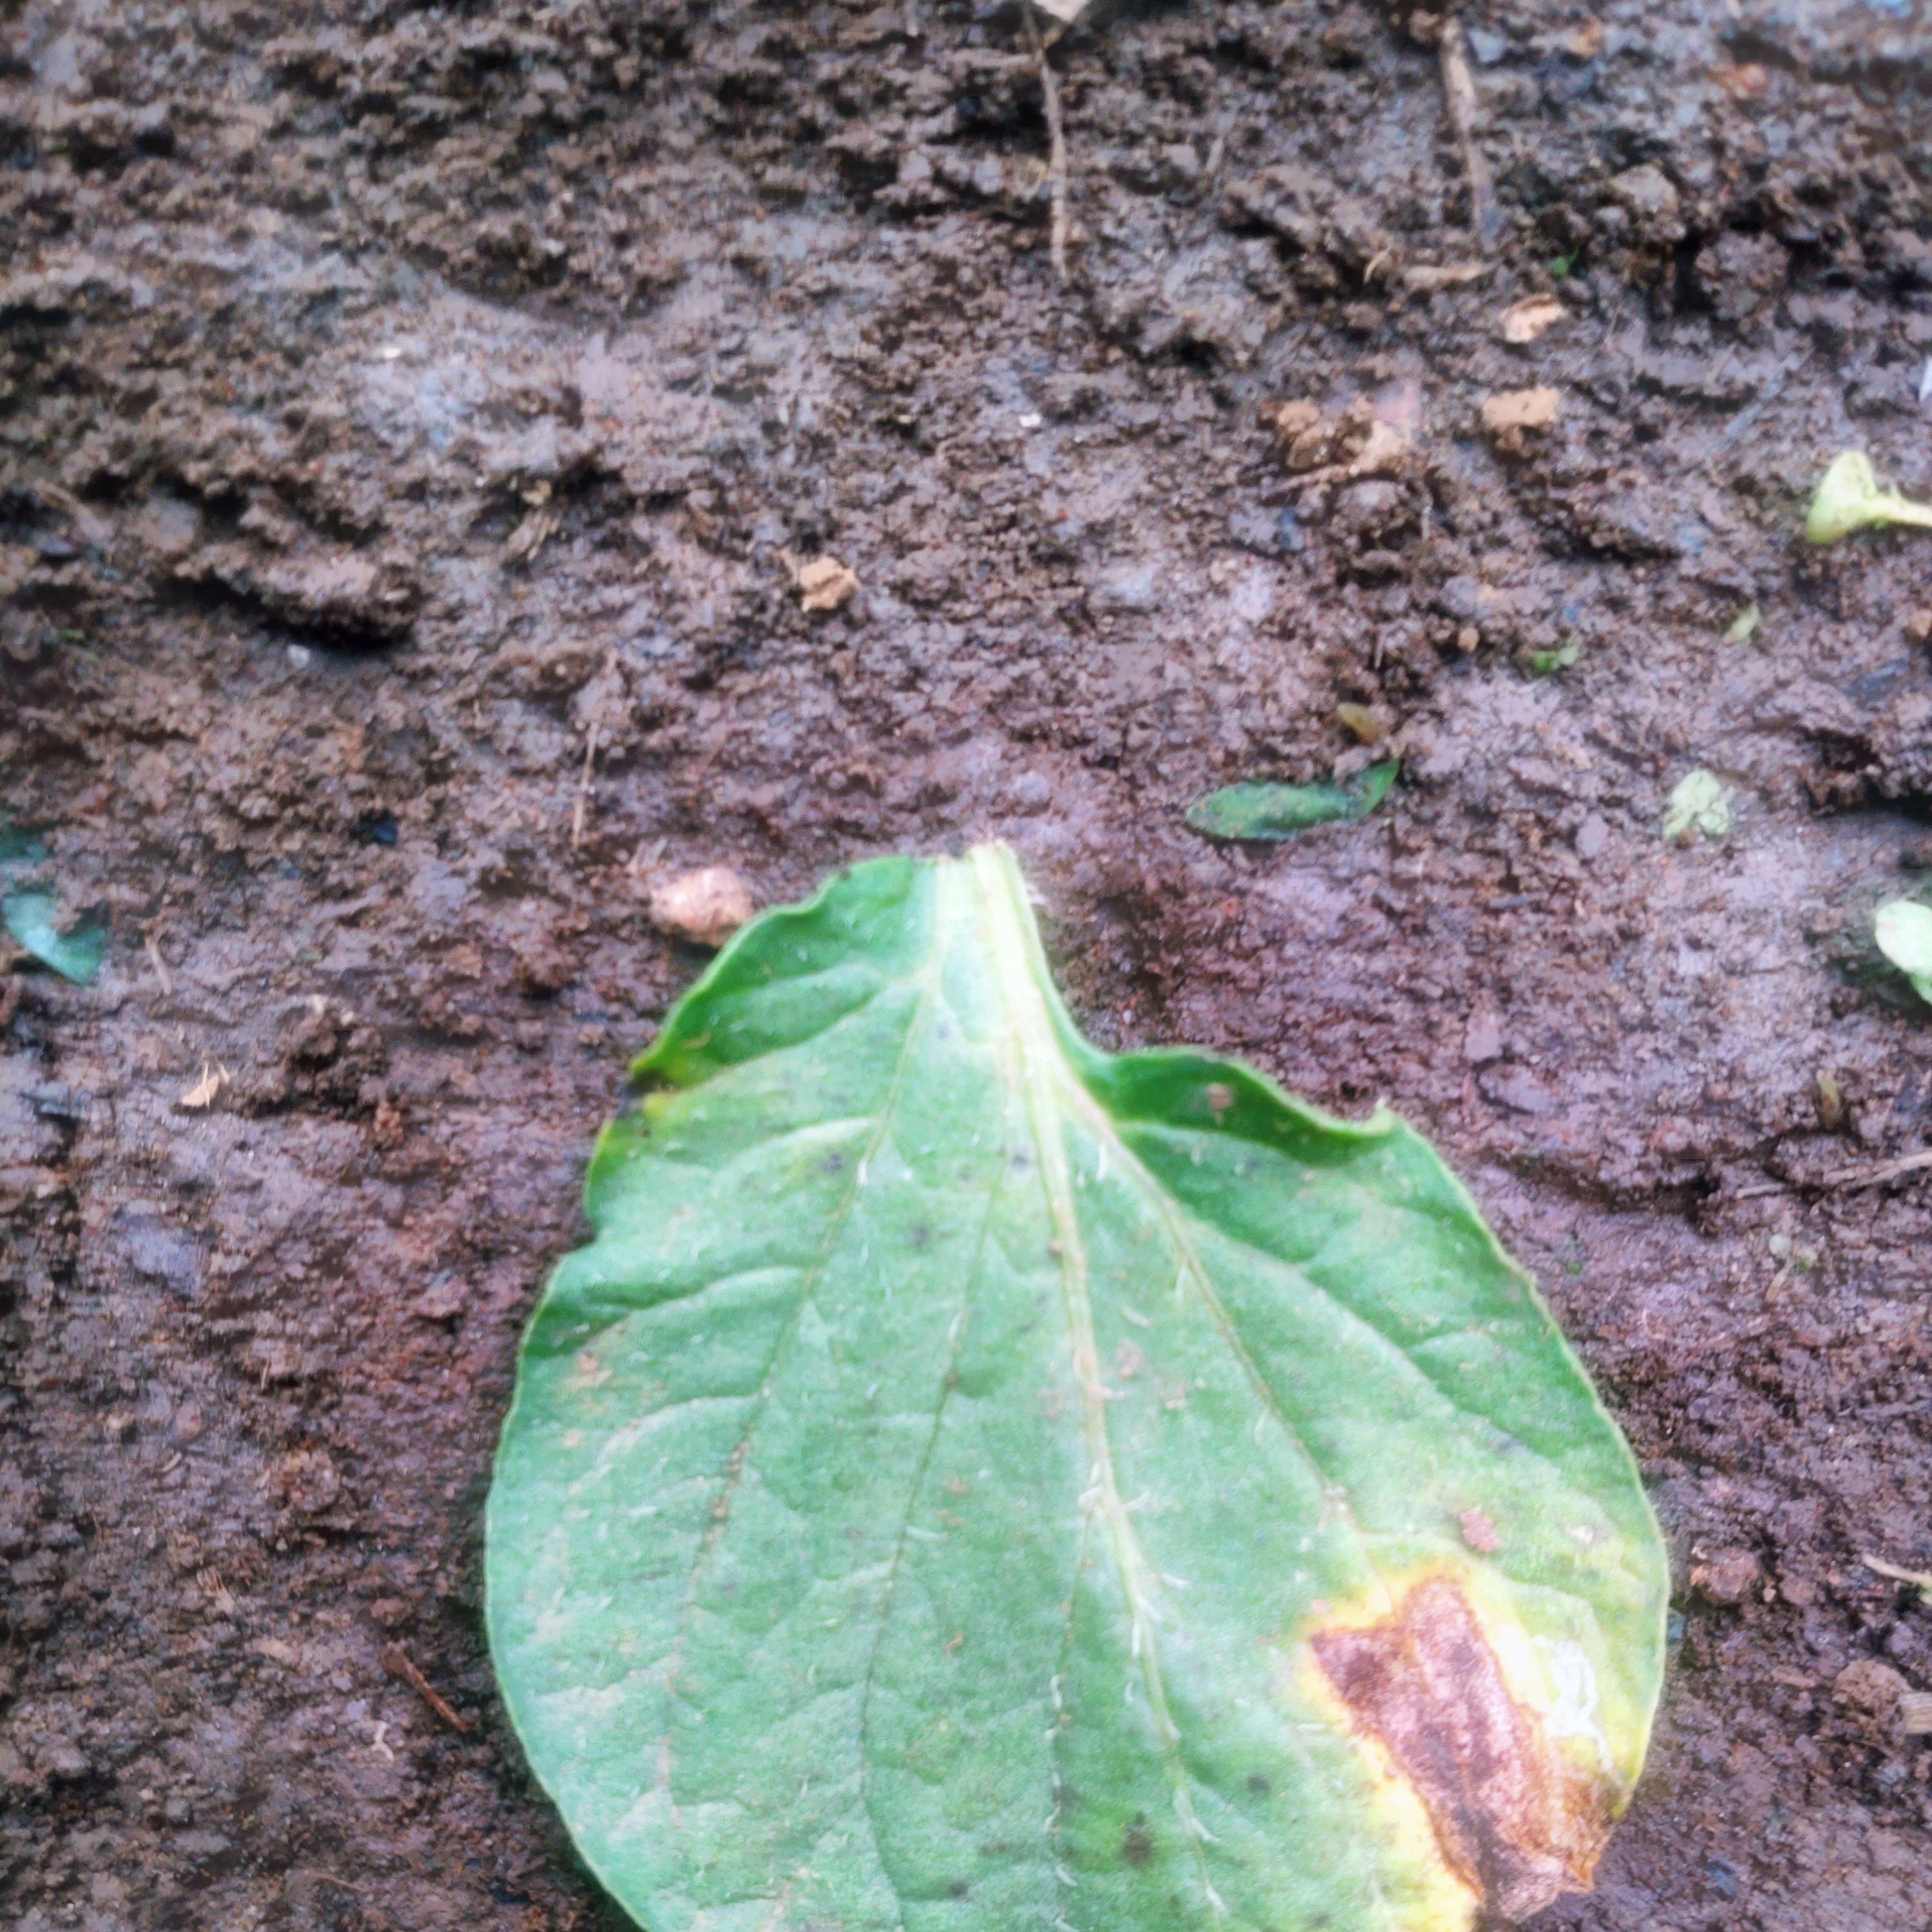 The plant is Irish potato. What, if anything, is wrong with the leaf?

late blight
